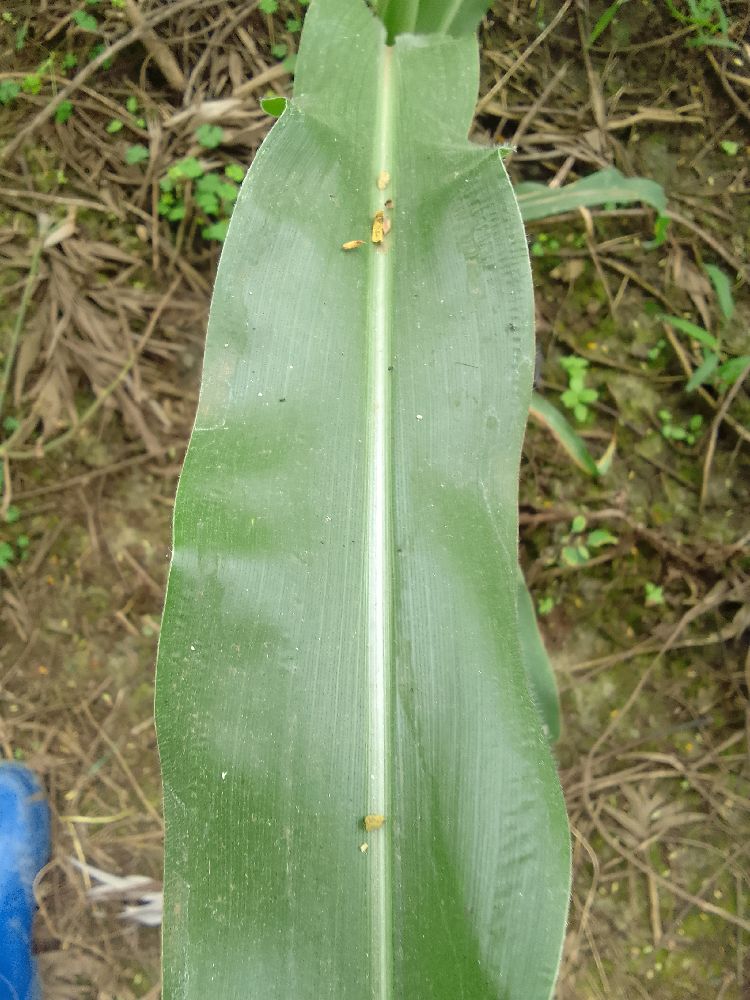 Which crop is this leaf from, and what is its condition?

maize, healthy
